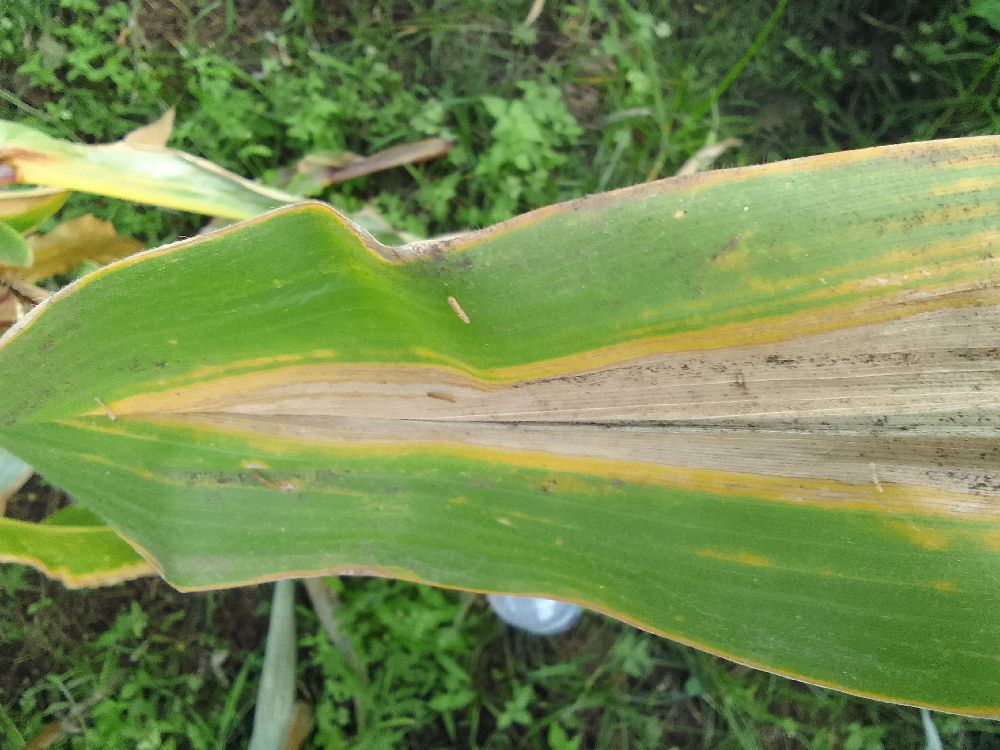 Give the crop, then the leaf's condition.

maize, maize lethal necrosis
